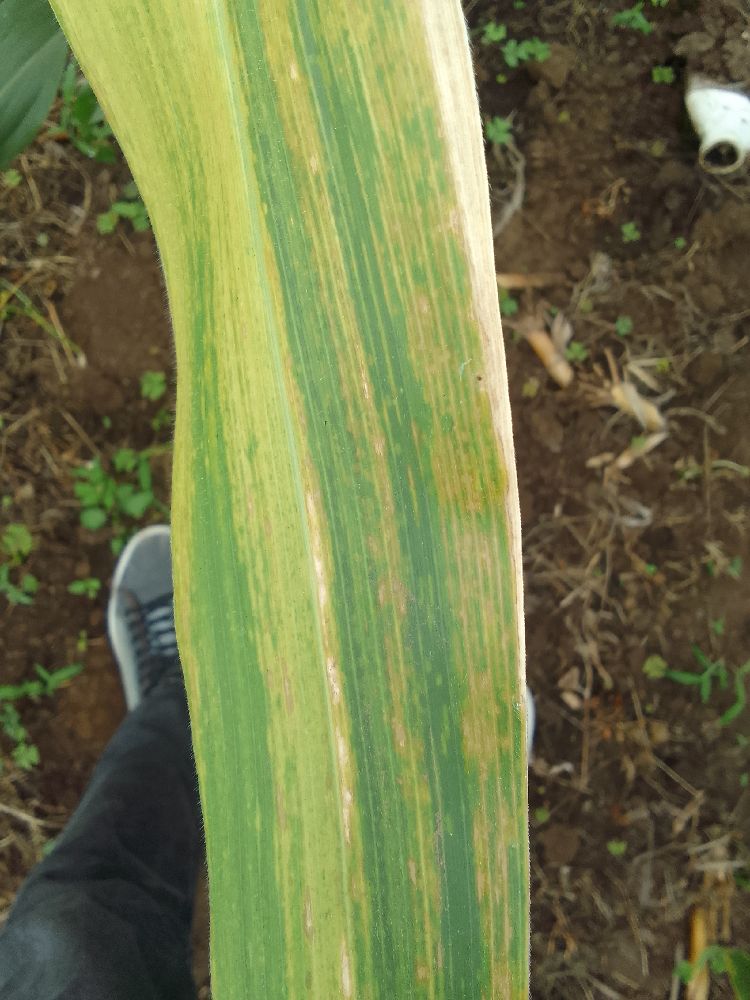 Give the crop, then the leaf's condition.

maize, maize lethal necrosis
